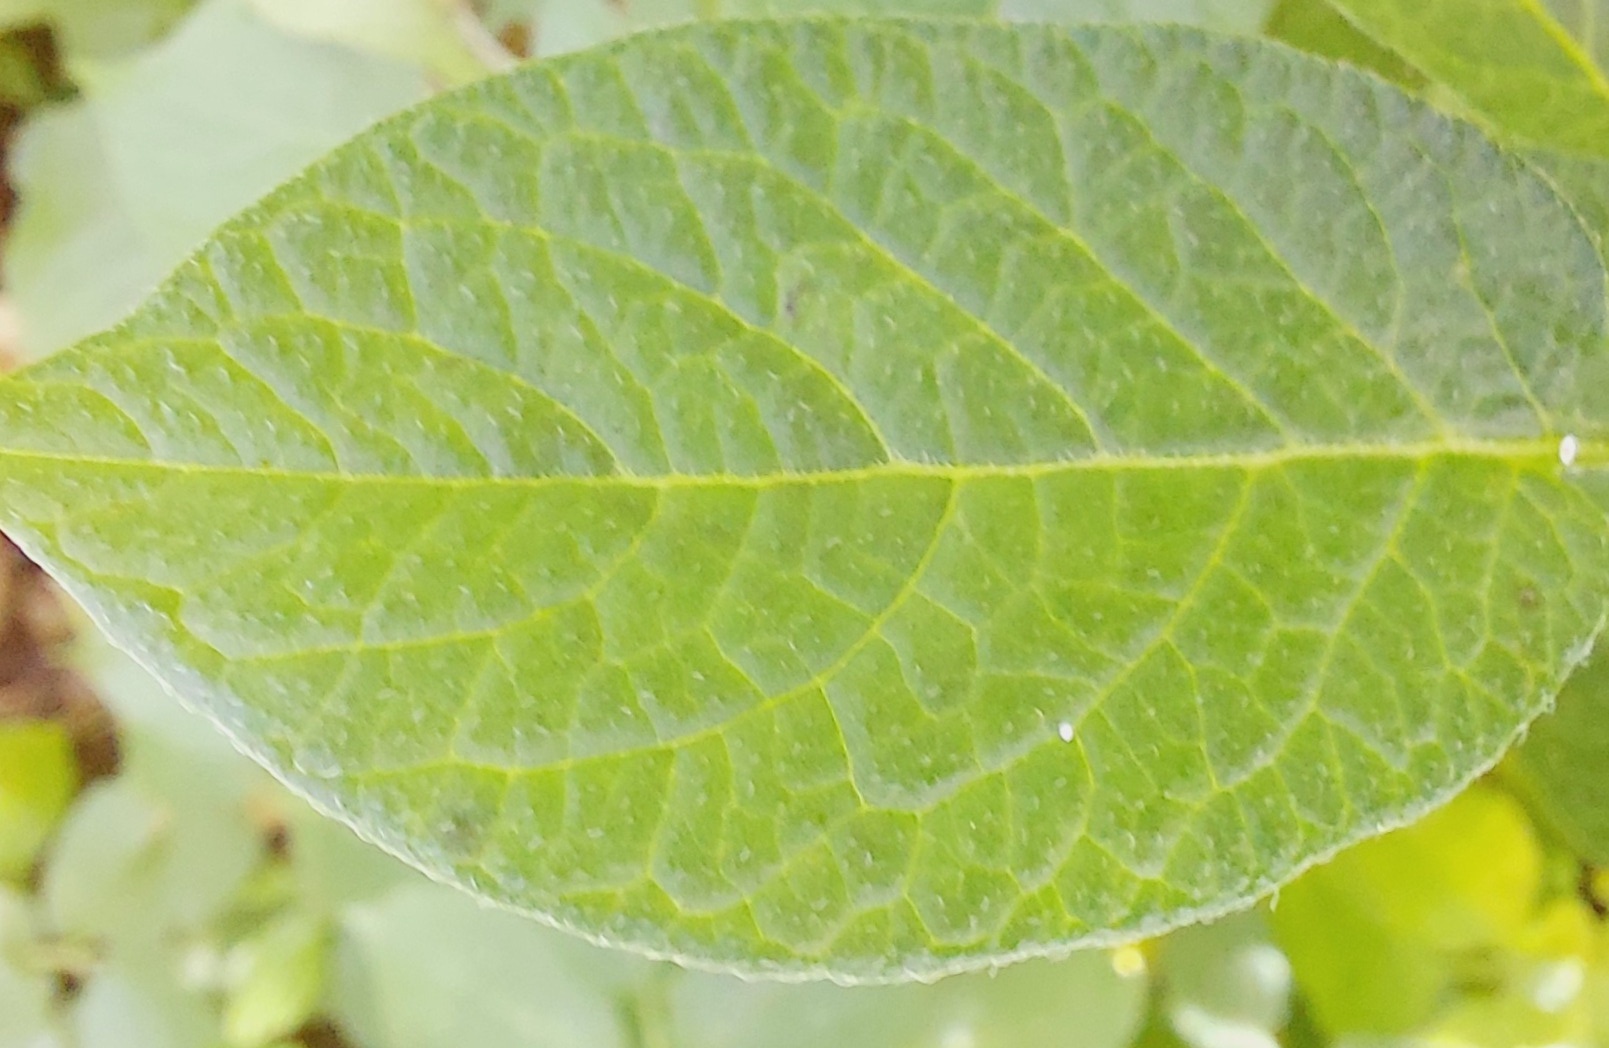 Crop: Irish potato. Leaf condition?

healthy
